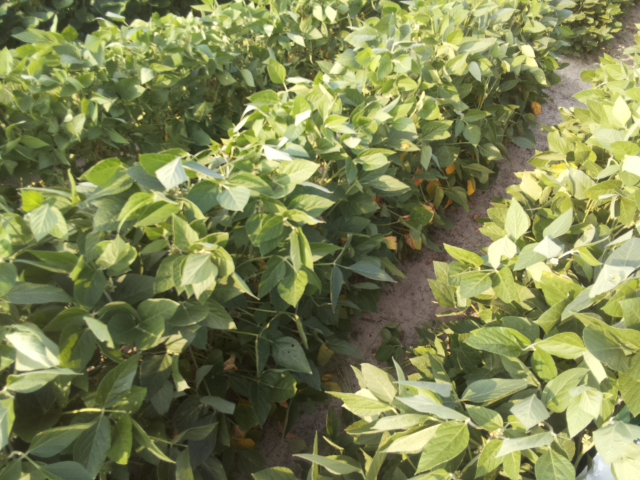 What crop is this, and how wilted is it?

soybean, leaflets folding inward at secondary pulvinus with no turgor loss in leaflets or petioles
